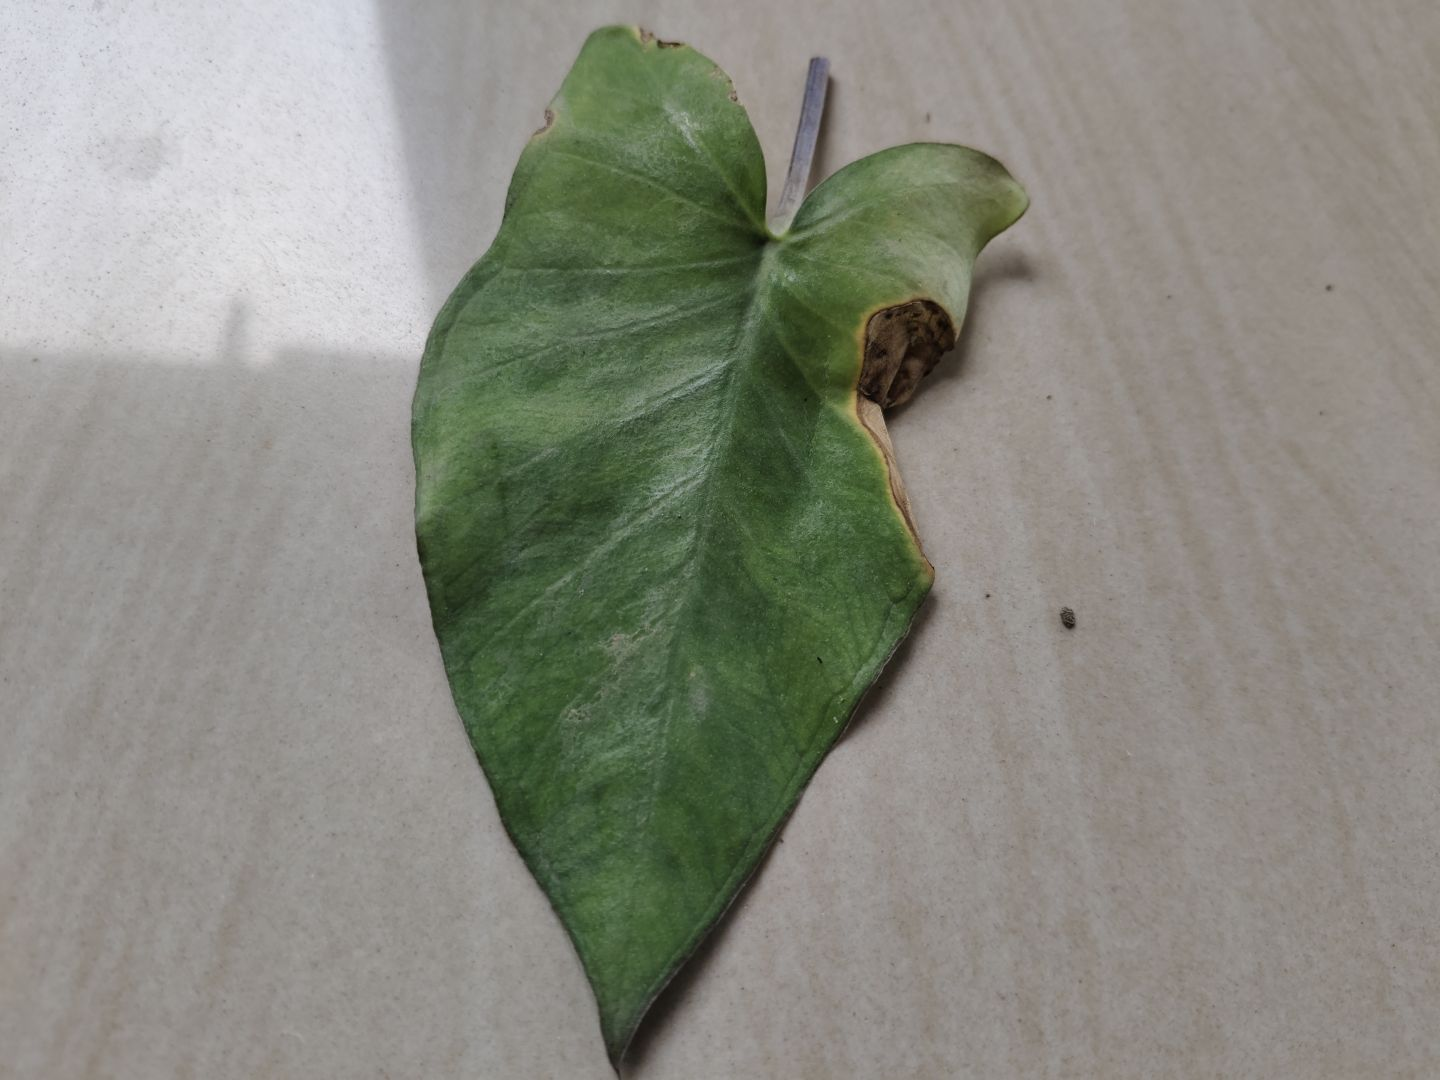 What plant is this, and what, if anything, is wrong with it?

taro, leaf blight
